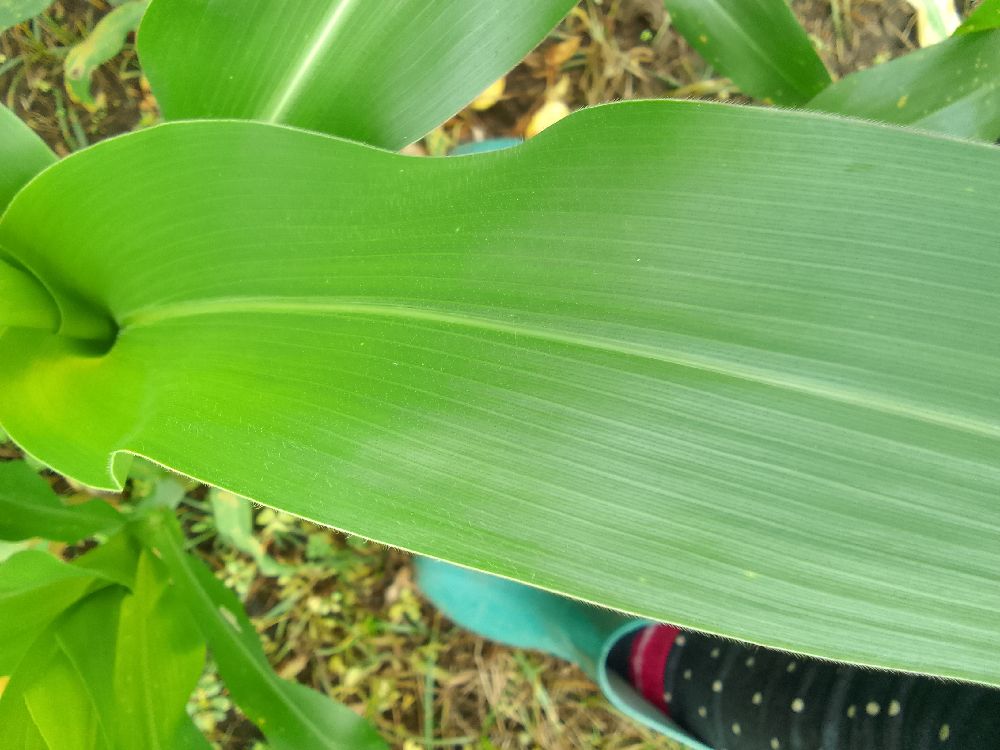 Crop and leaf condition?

maize, healthy
